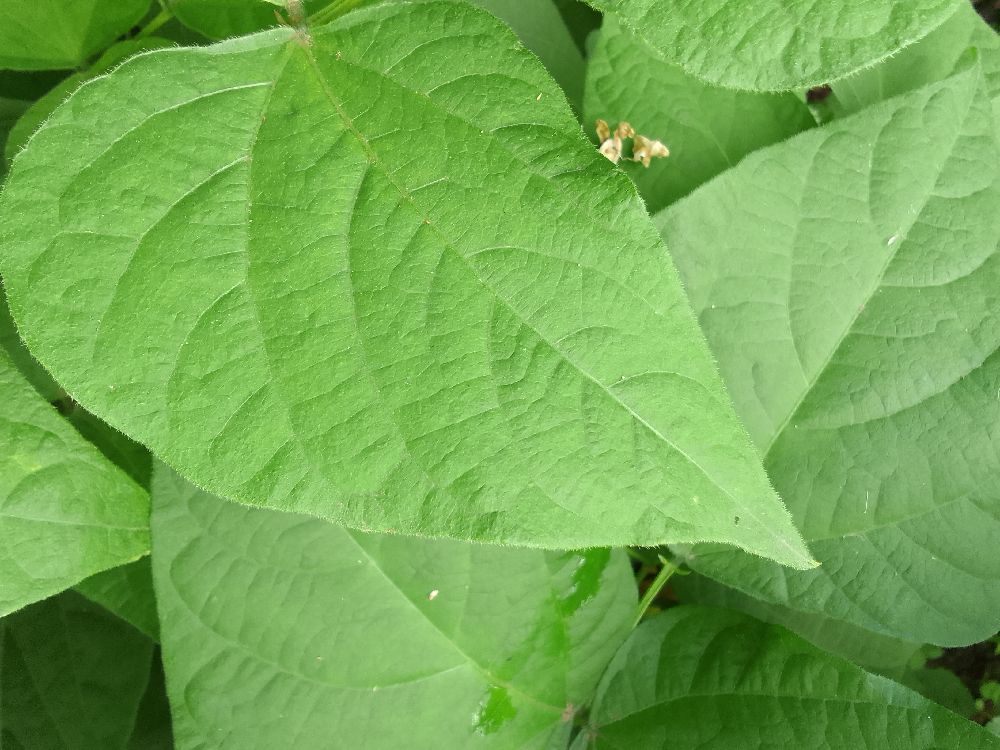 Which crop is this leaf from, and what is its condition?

common bean, healthy
